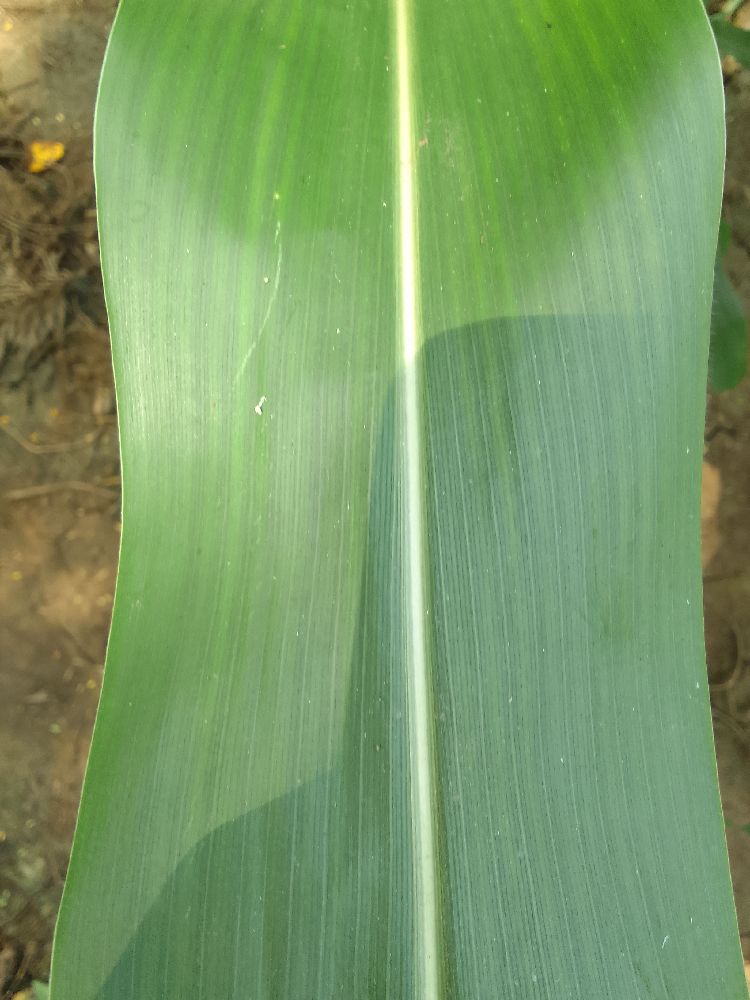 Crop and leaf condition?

maize, healthy
